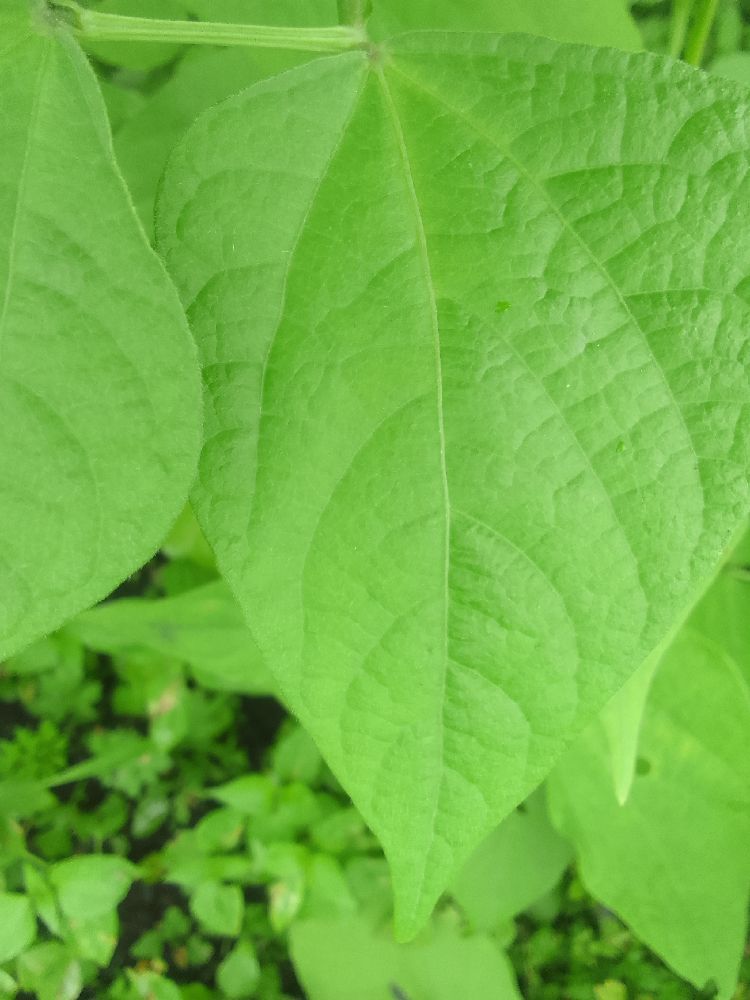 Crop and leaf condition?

common bean, healthy
